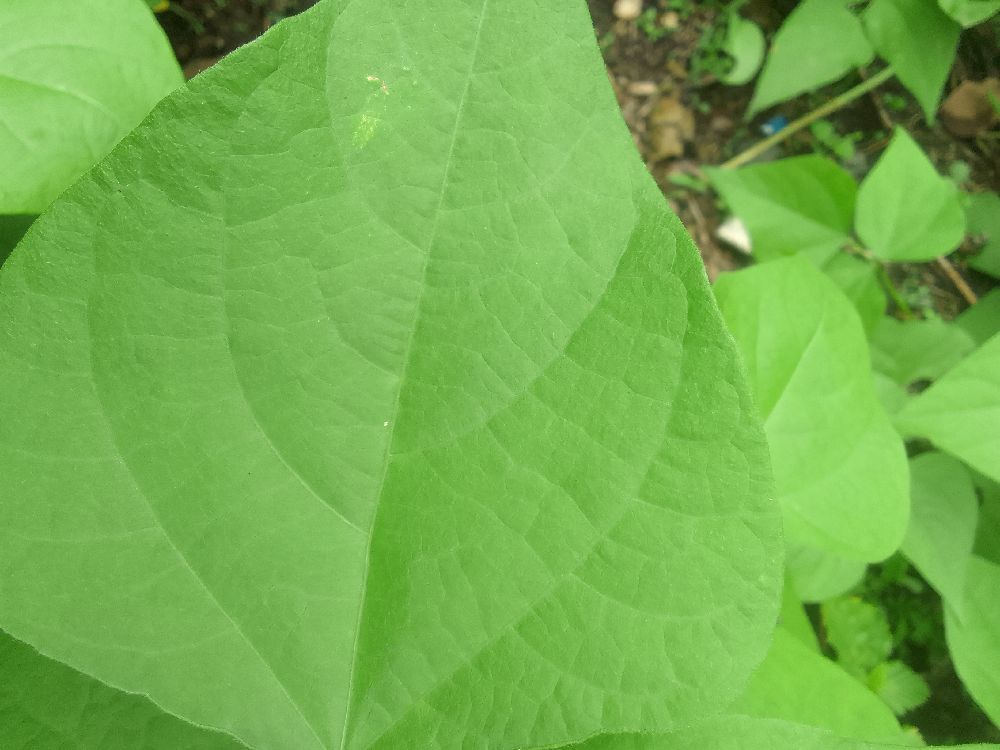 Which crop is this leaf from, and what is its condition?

common bean, healthy
